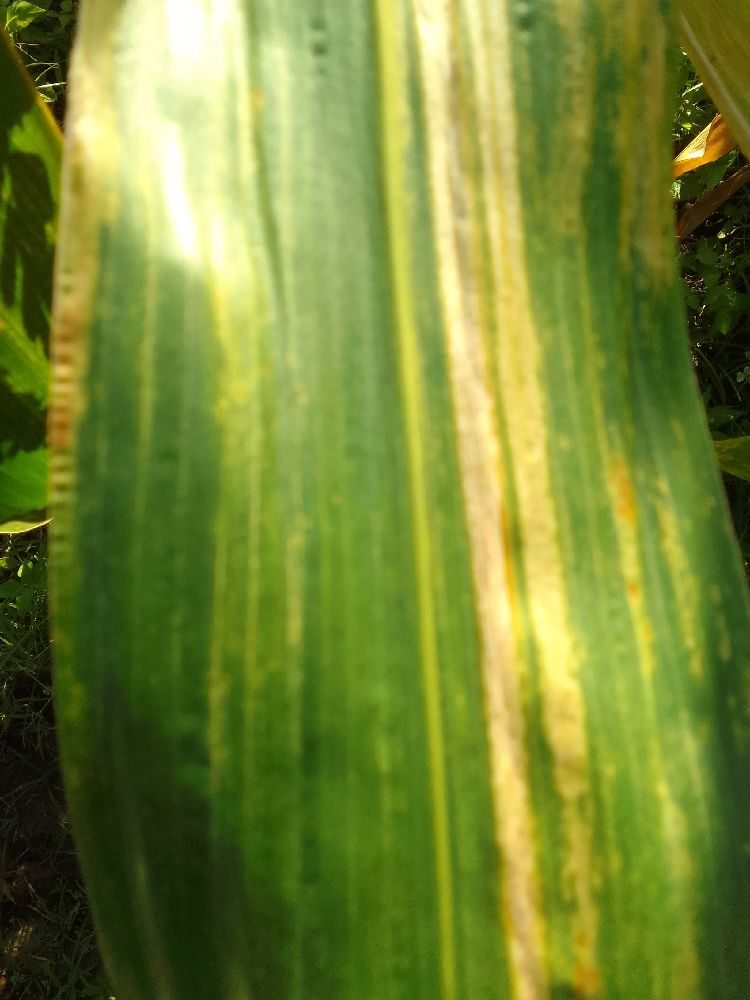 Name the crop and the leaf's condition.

maize, maize lethal necrosis
